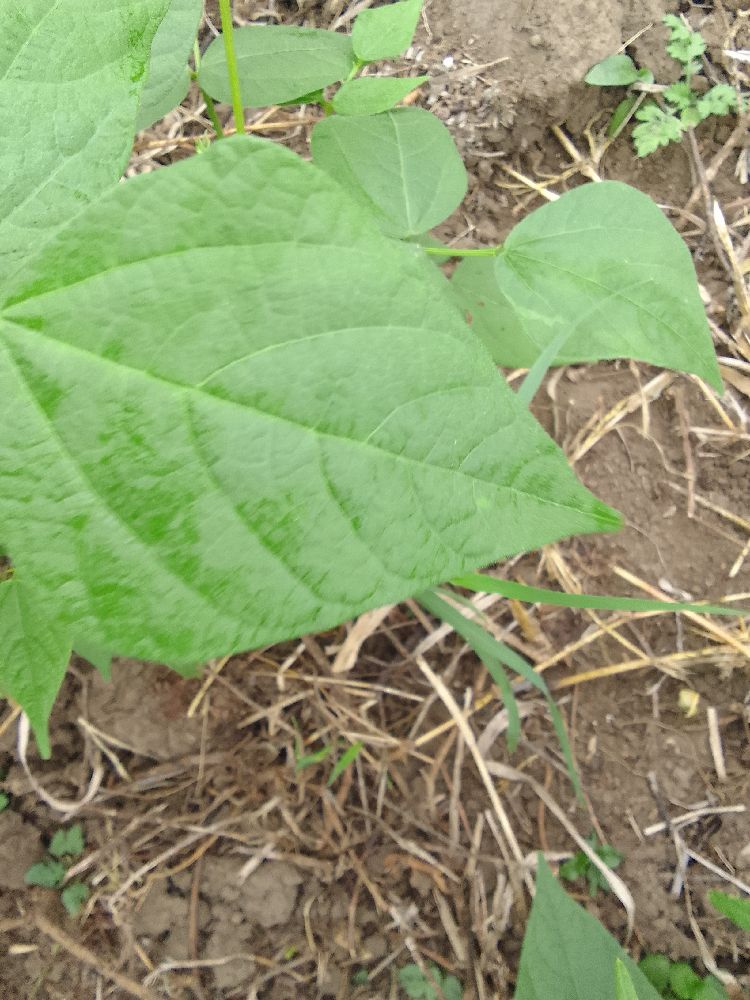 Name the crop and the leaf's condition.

common bean, healthy
